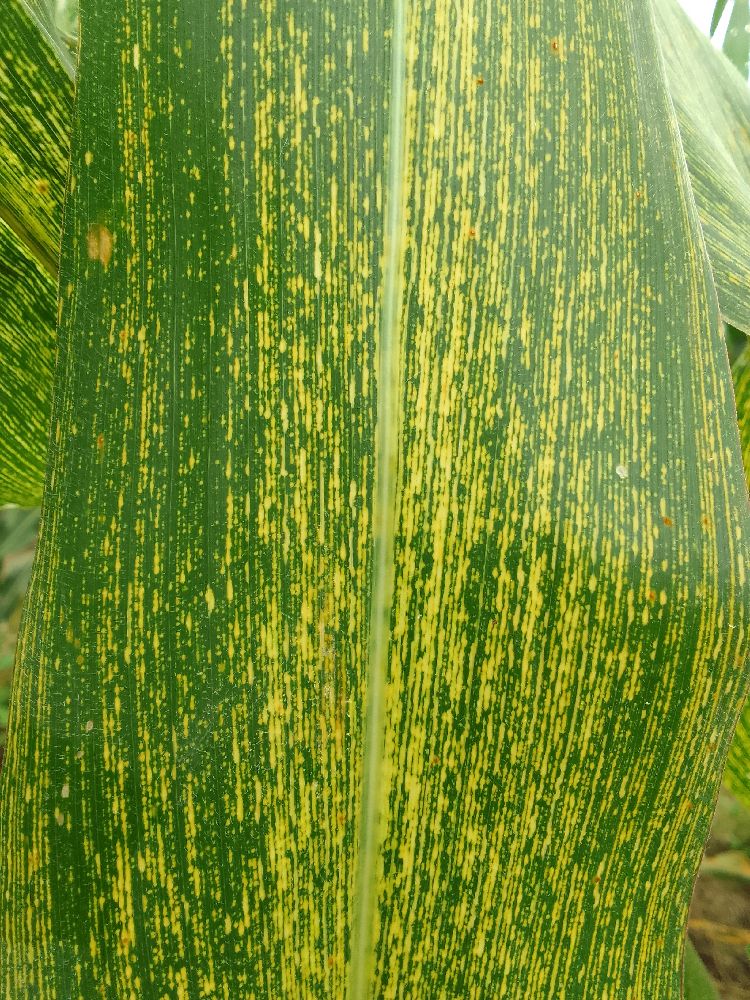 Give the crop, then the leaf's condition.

maize, maize streak virus
